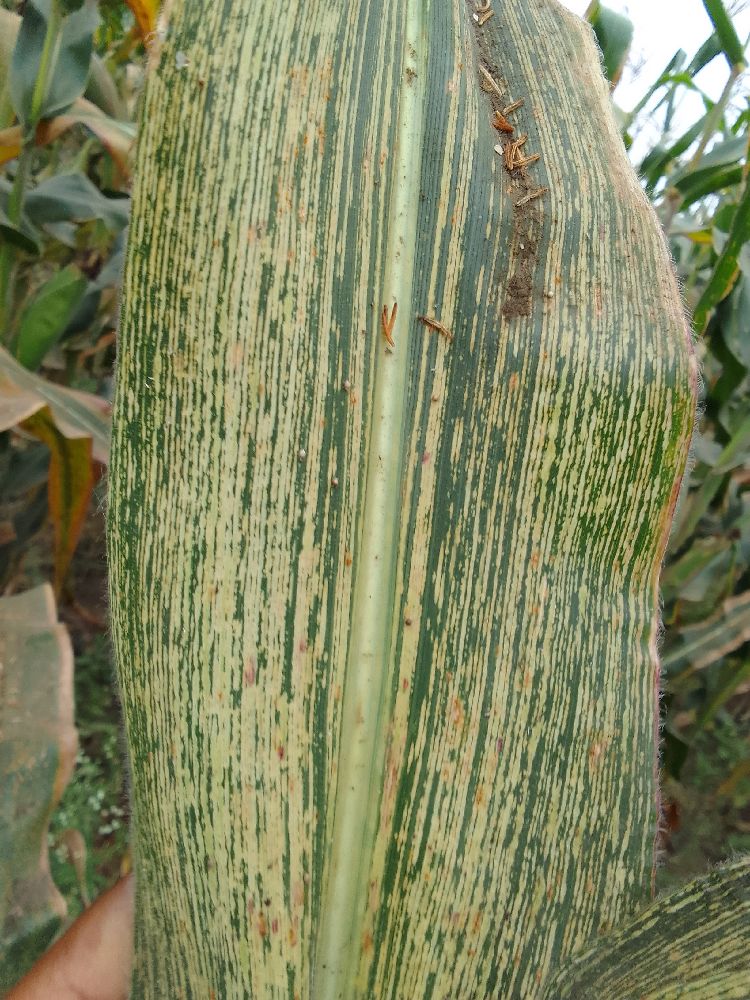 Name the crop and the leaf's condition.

maize, maize streak virus
